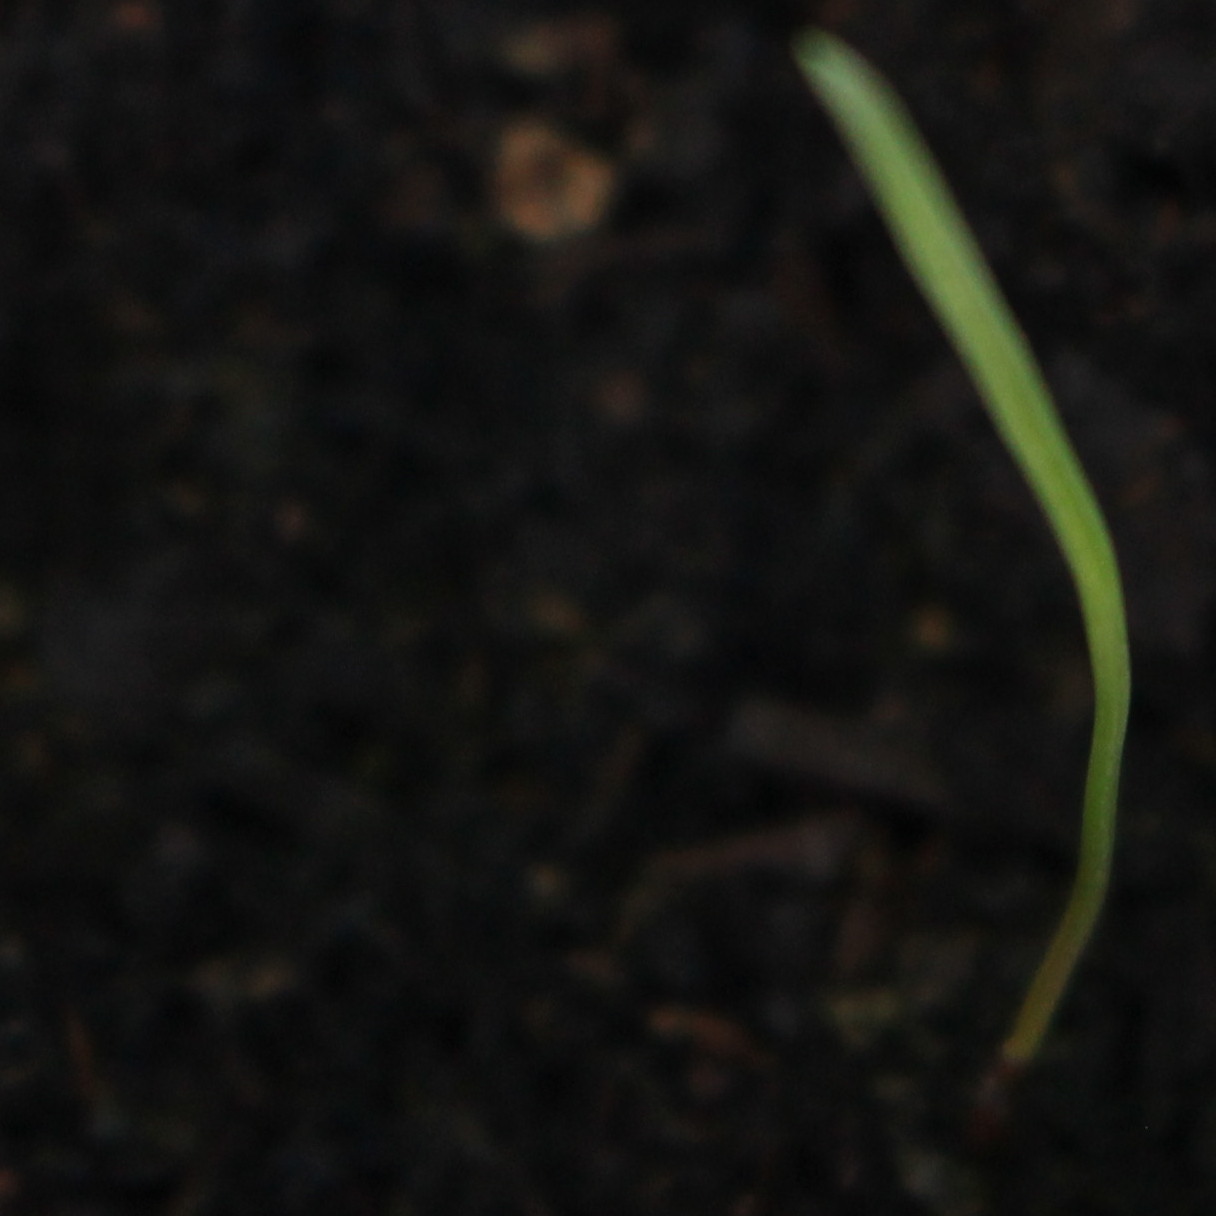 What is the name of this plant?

Lolium multiflorum
